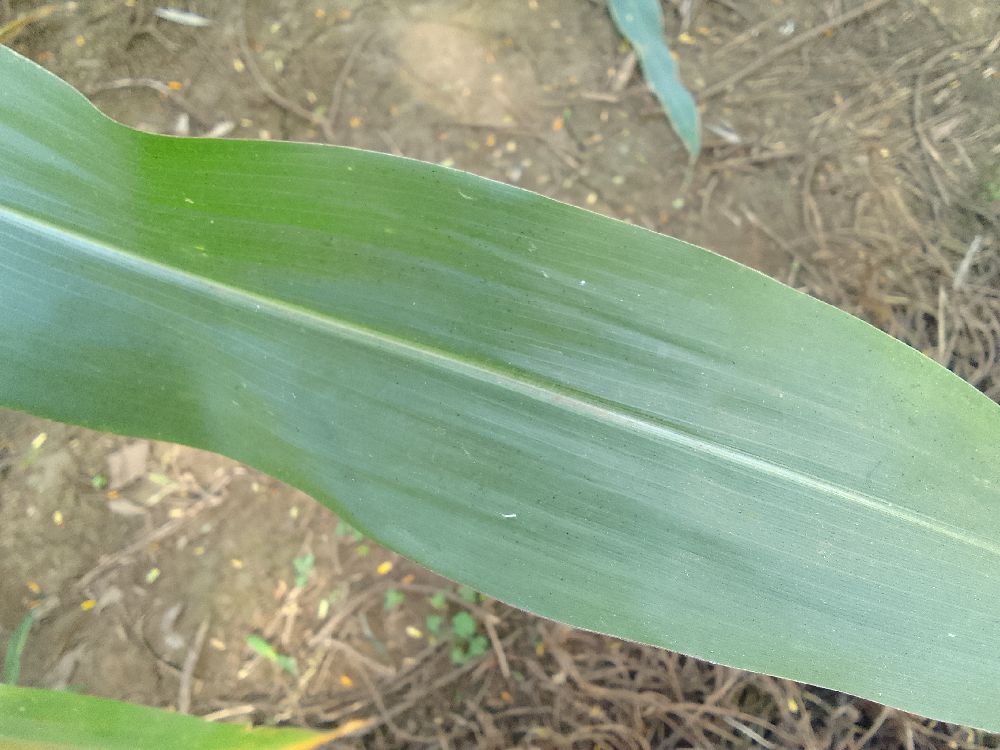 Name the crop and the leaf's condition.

maize, healthy
